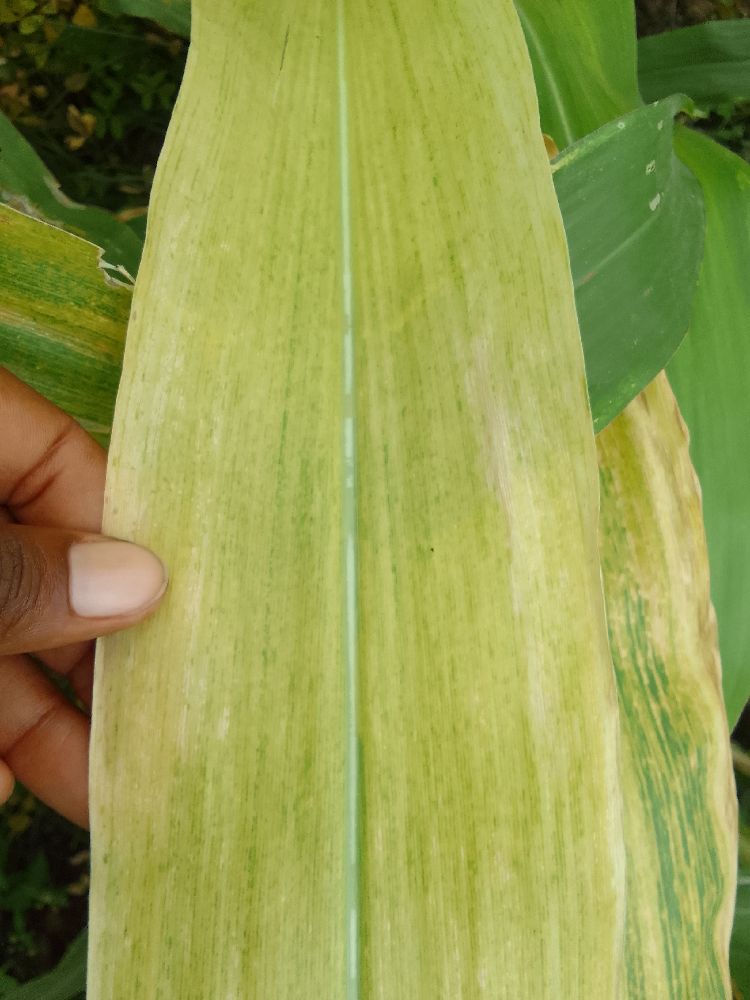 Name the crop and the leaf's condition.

maize, maize lethal necrosis
